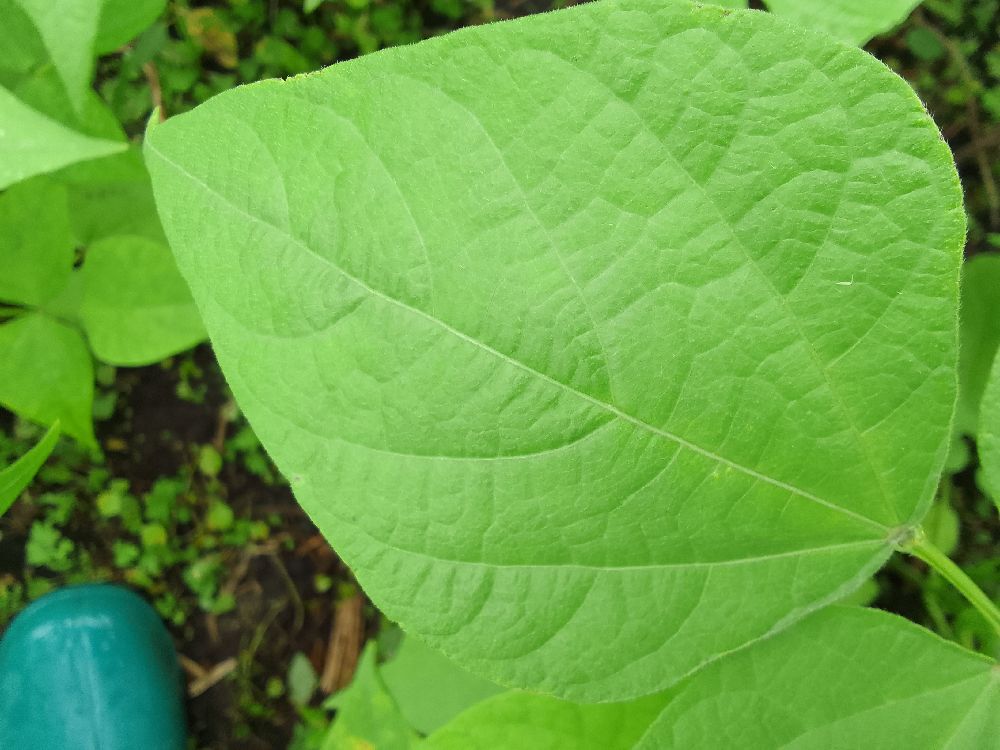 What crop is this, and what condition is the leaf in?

common bean, healthy
